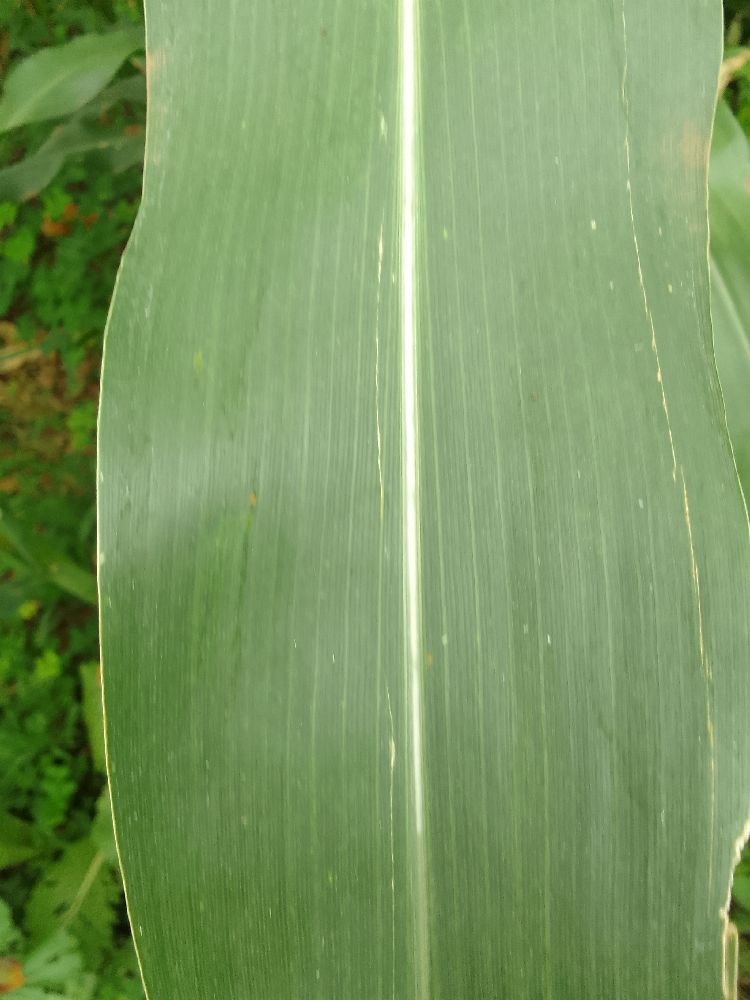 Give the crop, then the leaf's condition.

maize, healthy
